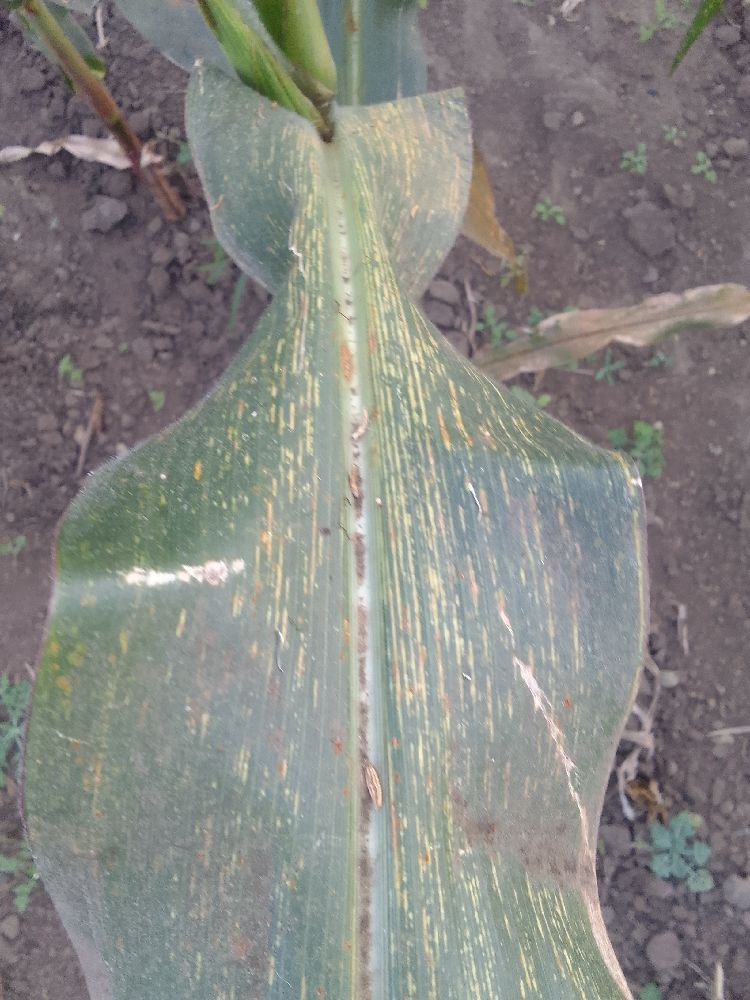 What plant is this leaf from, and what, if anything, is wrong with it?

maize, maize streak virus
